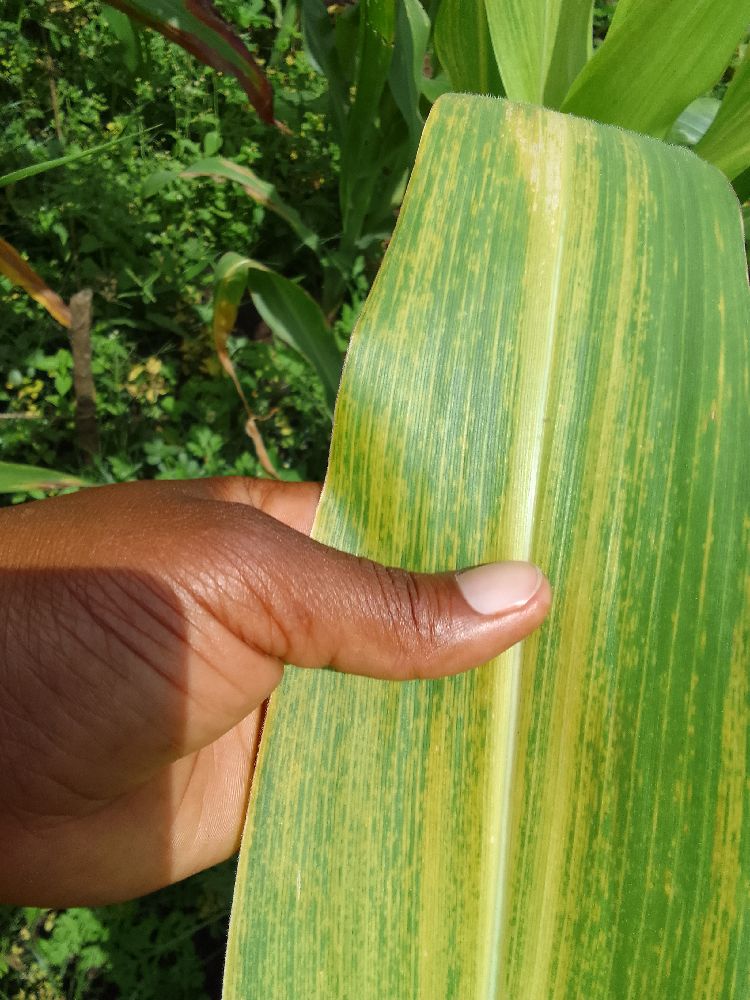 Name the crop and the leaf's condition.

maize, maize lethal necrosis
